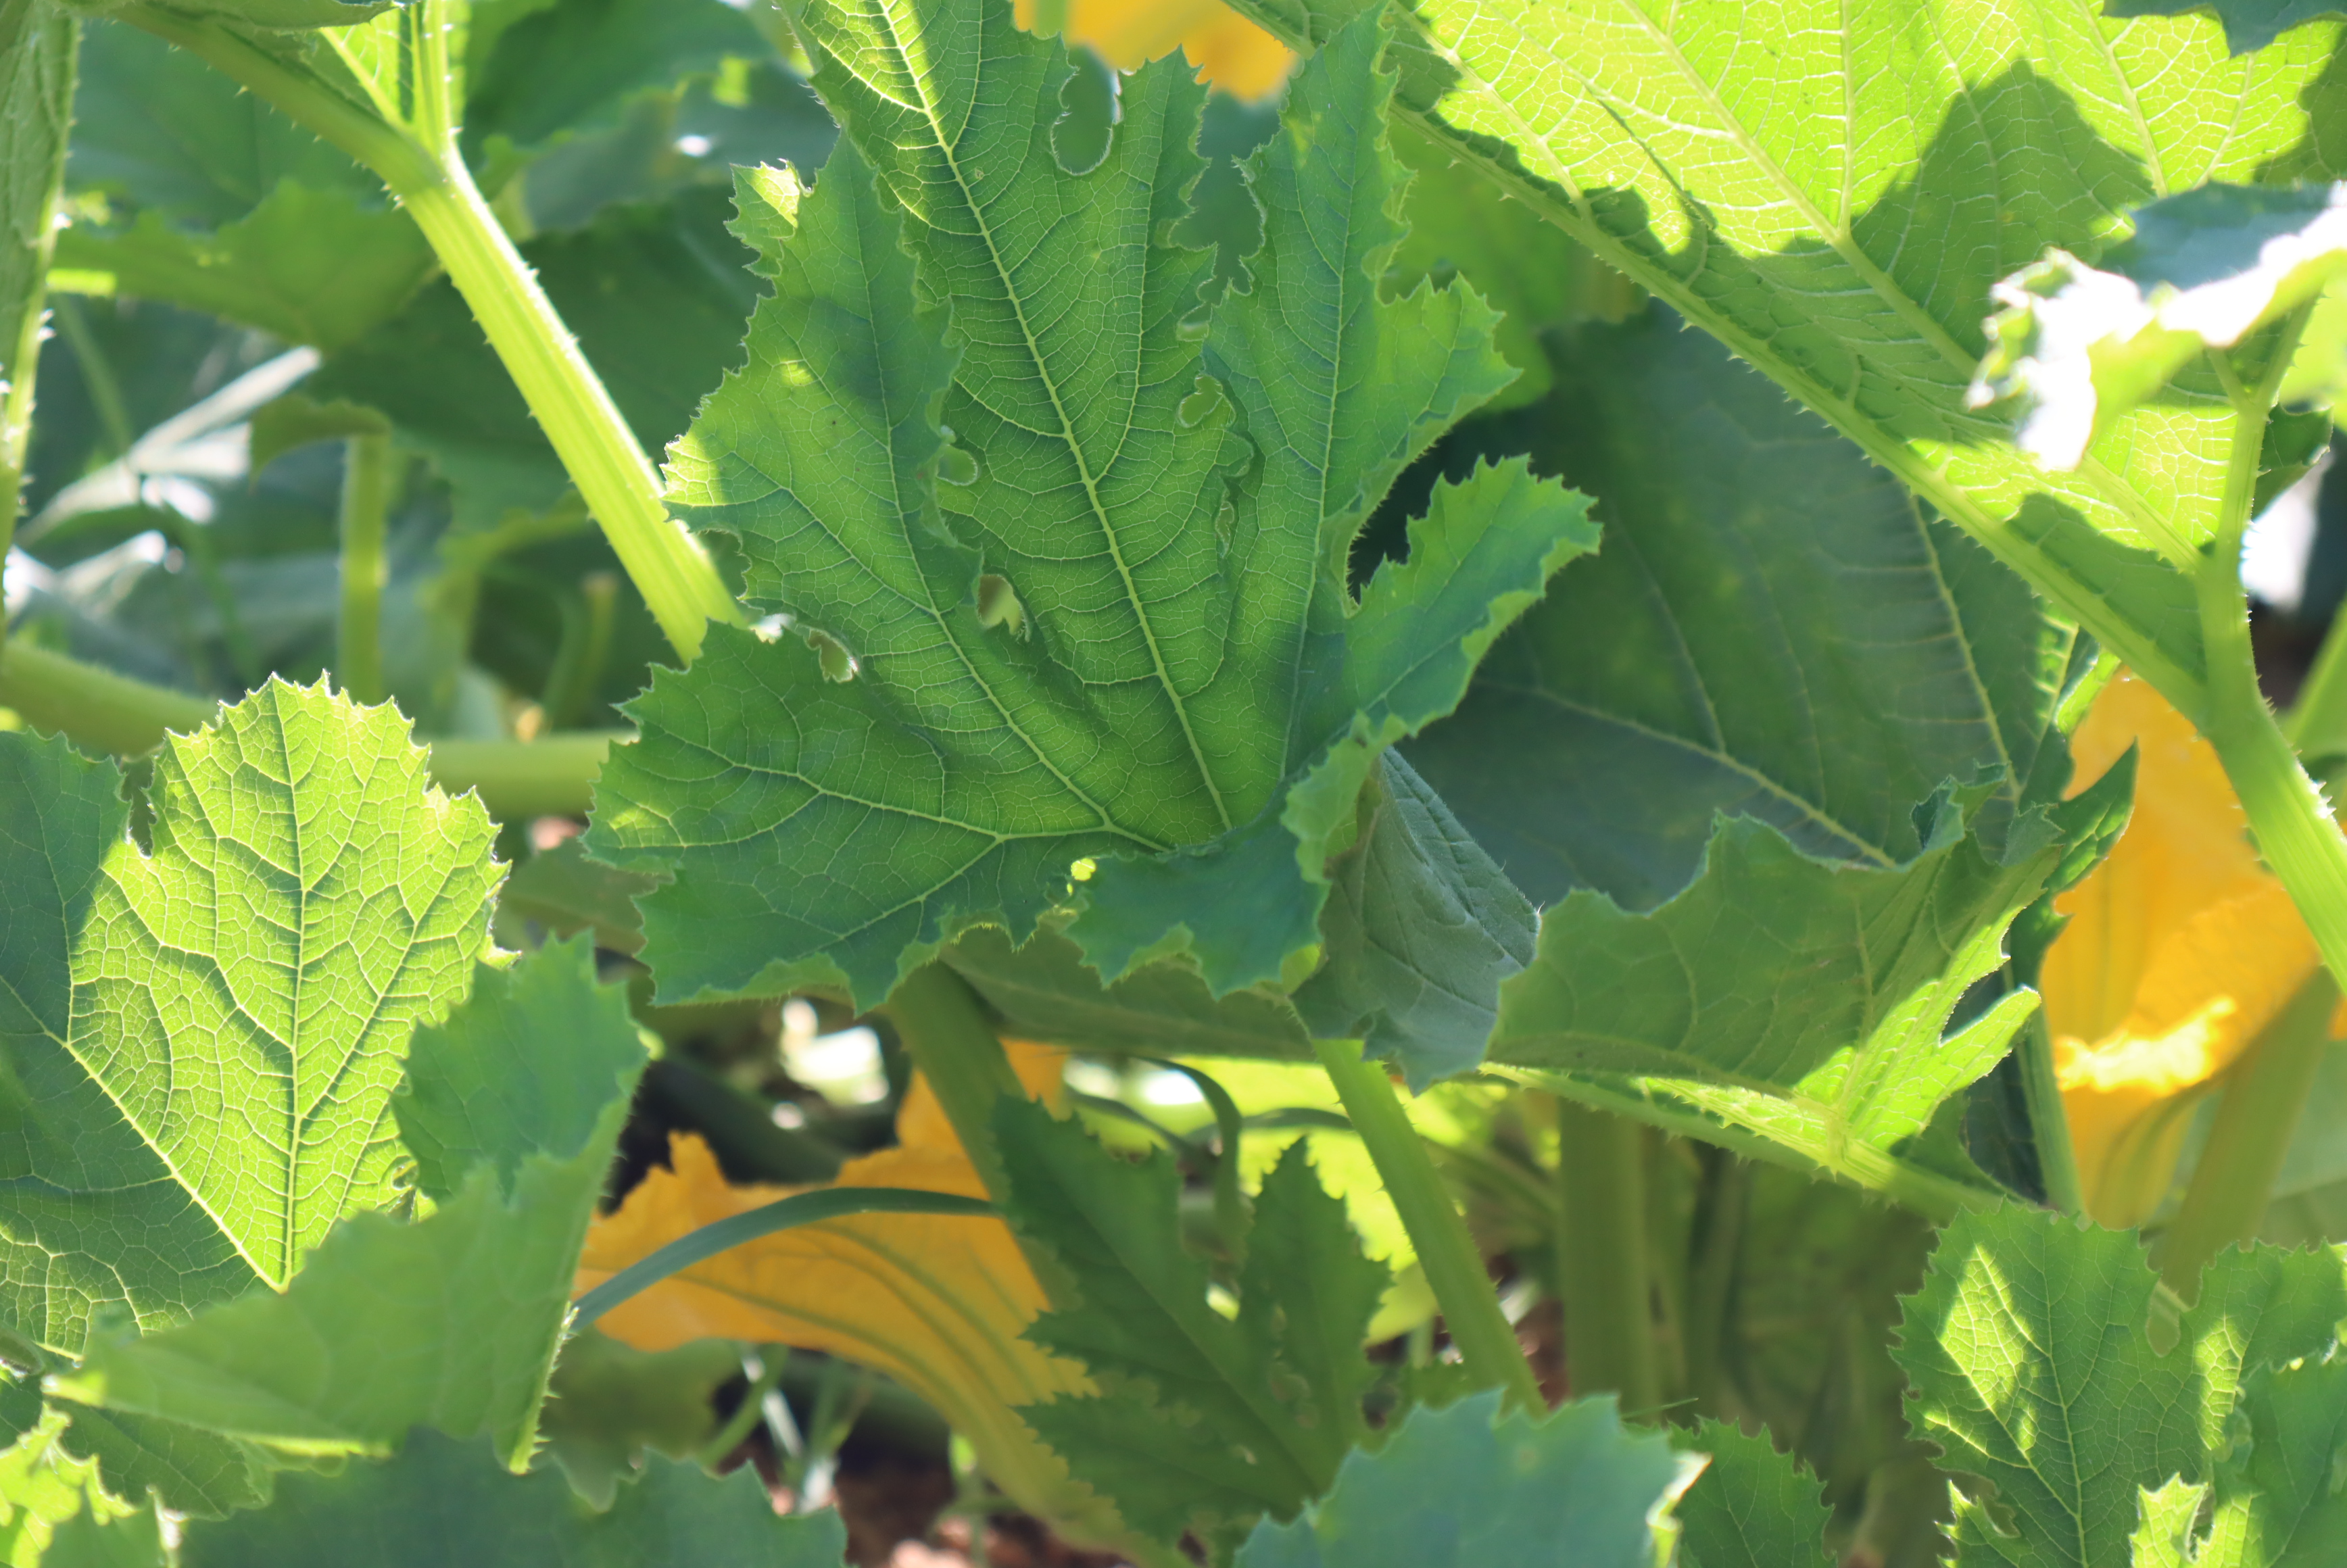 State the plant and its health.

zucchini, healthy
